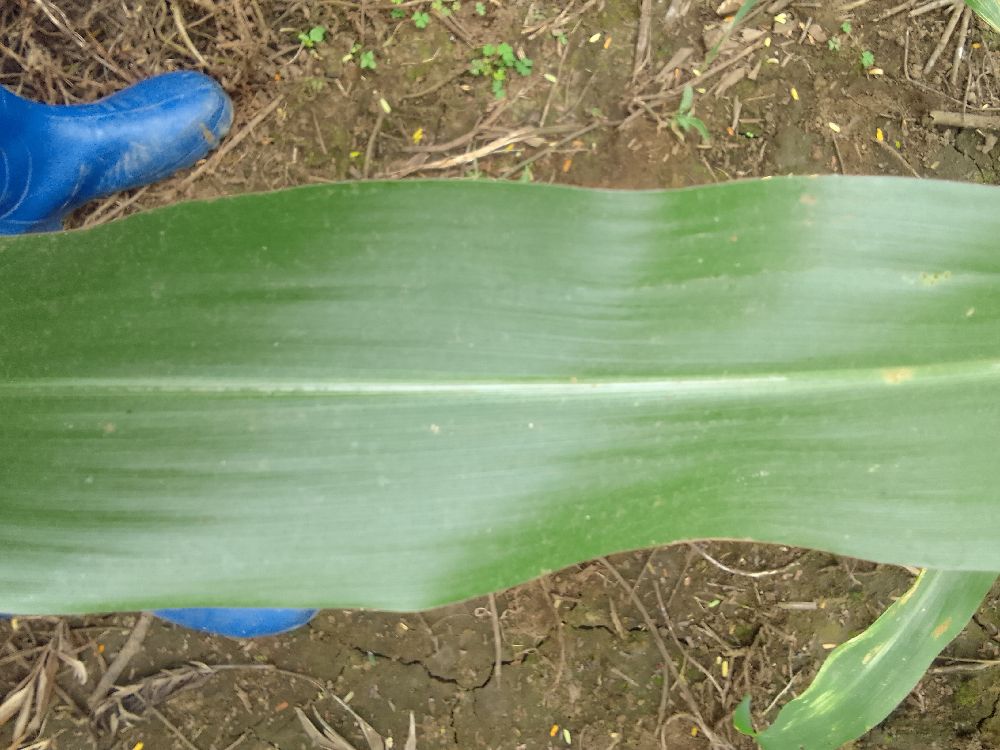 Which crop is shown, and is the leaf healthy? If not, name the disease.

maize, healthy
